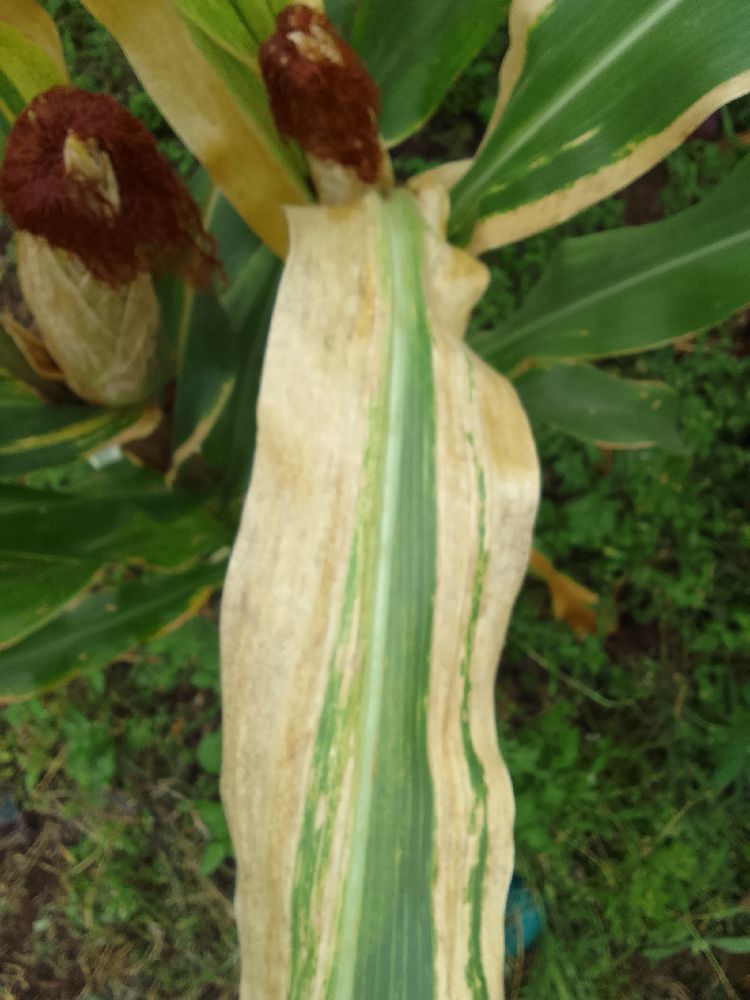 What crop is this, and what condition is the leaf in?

maize, maize lethal necrosis
